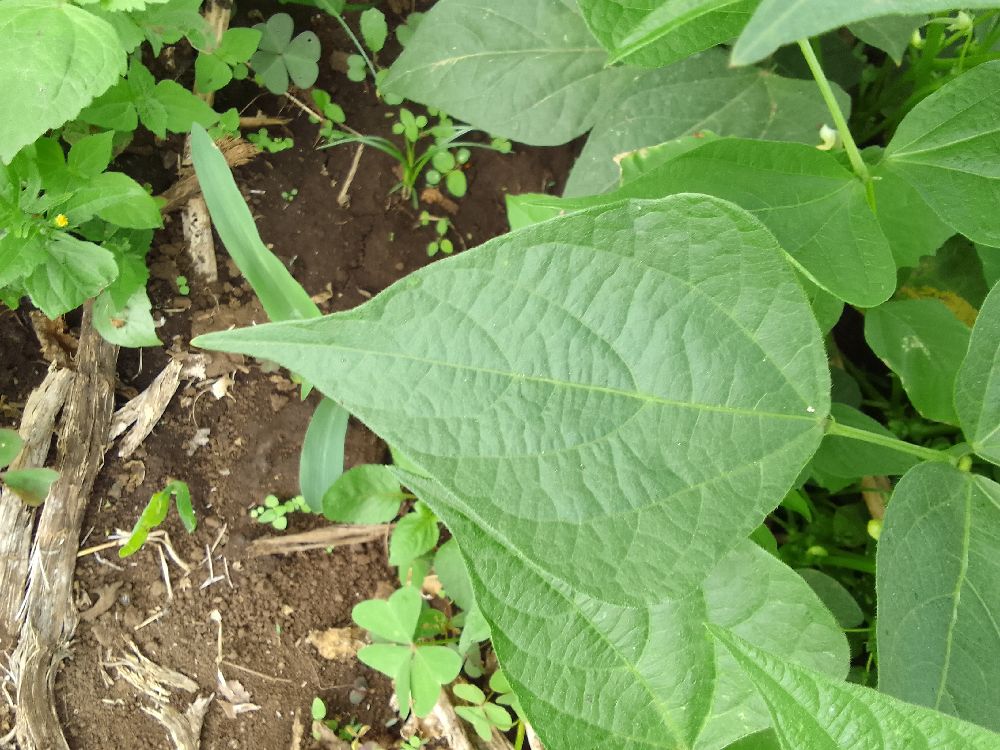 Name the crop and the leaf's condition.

common bean, healthy
